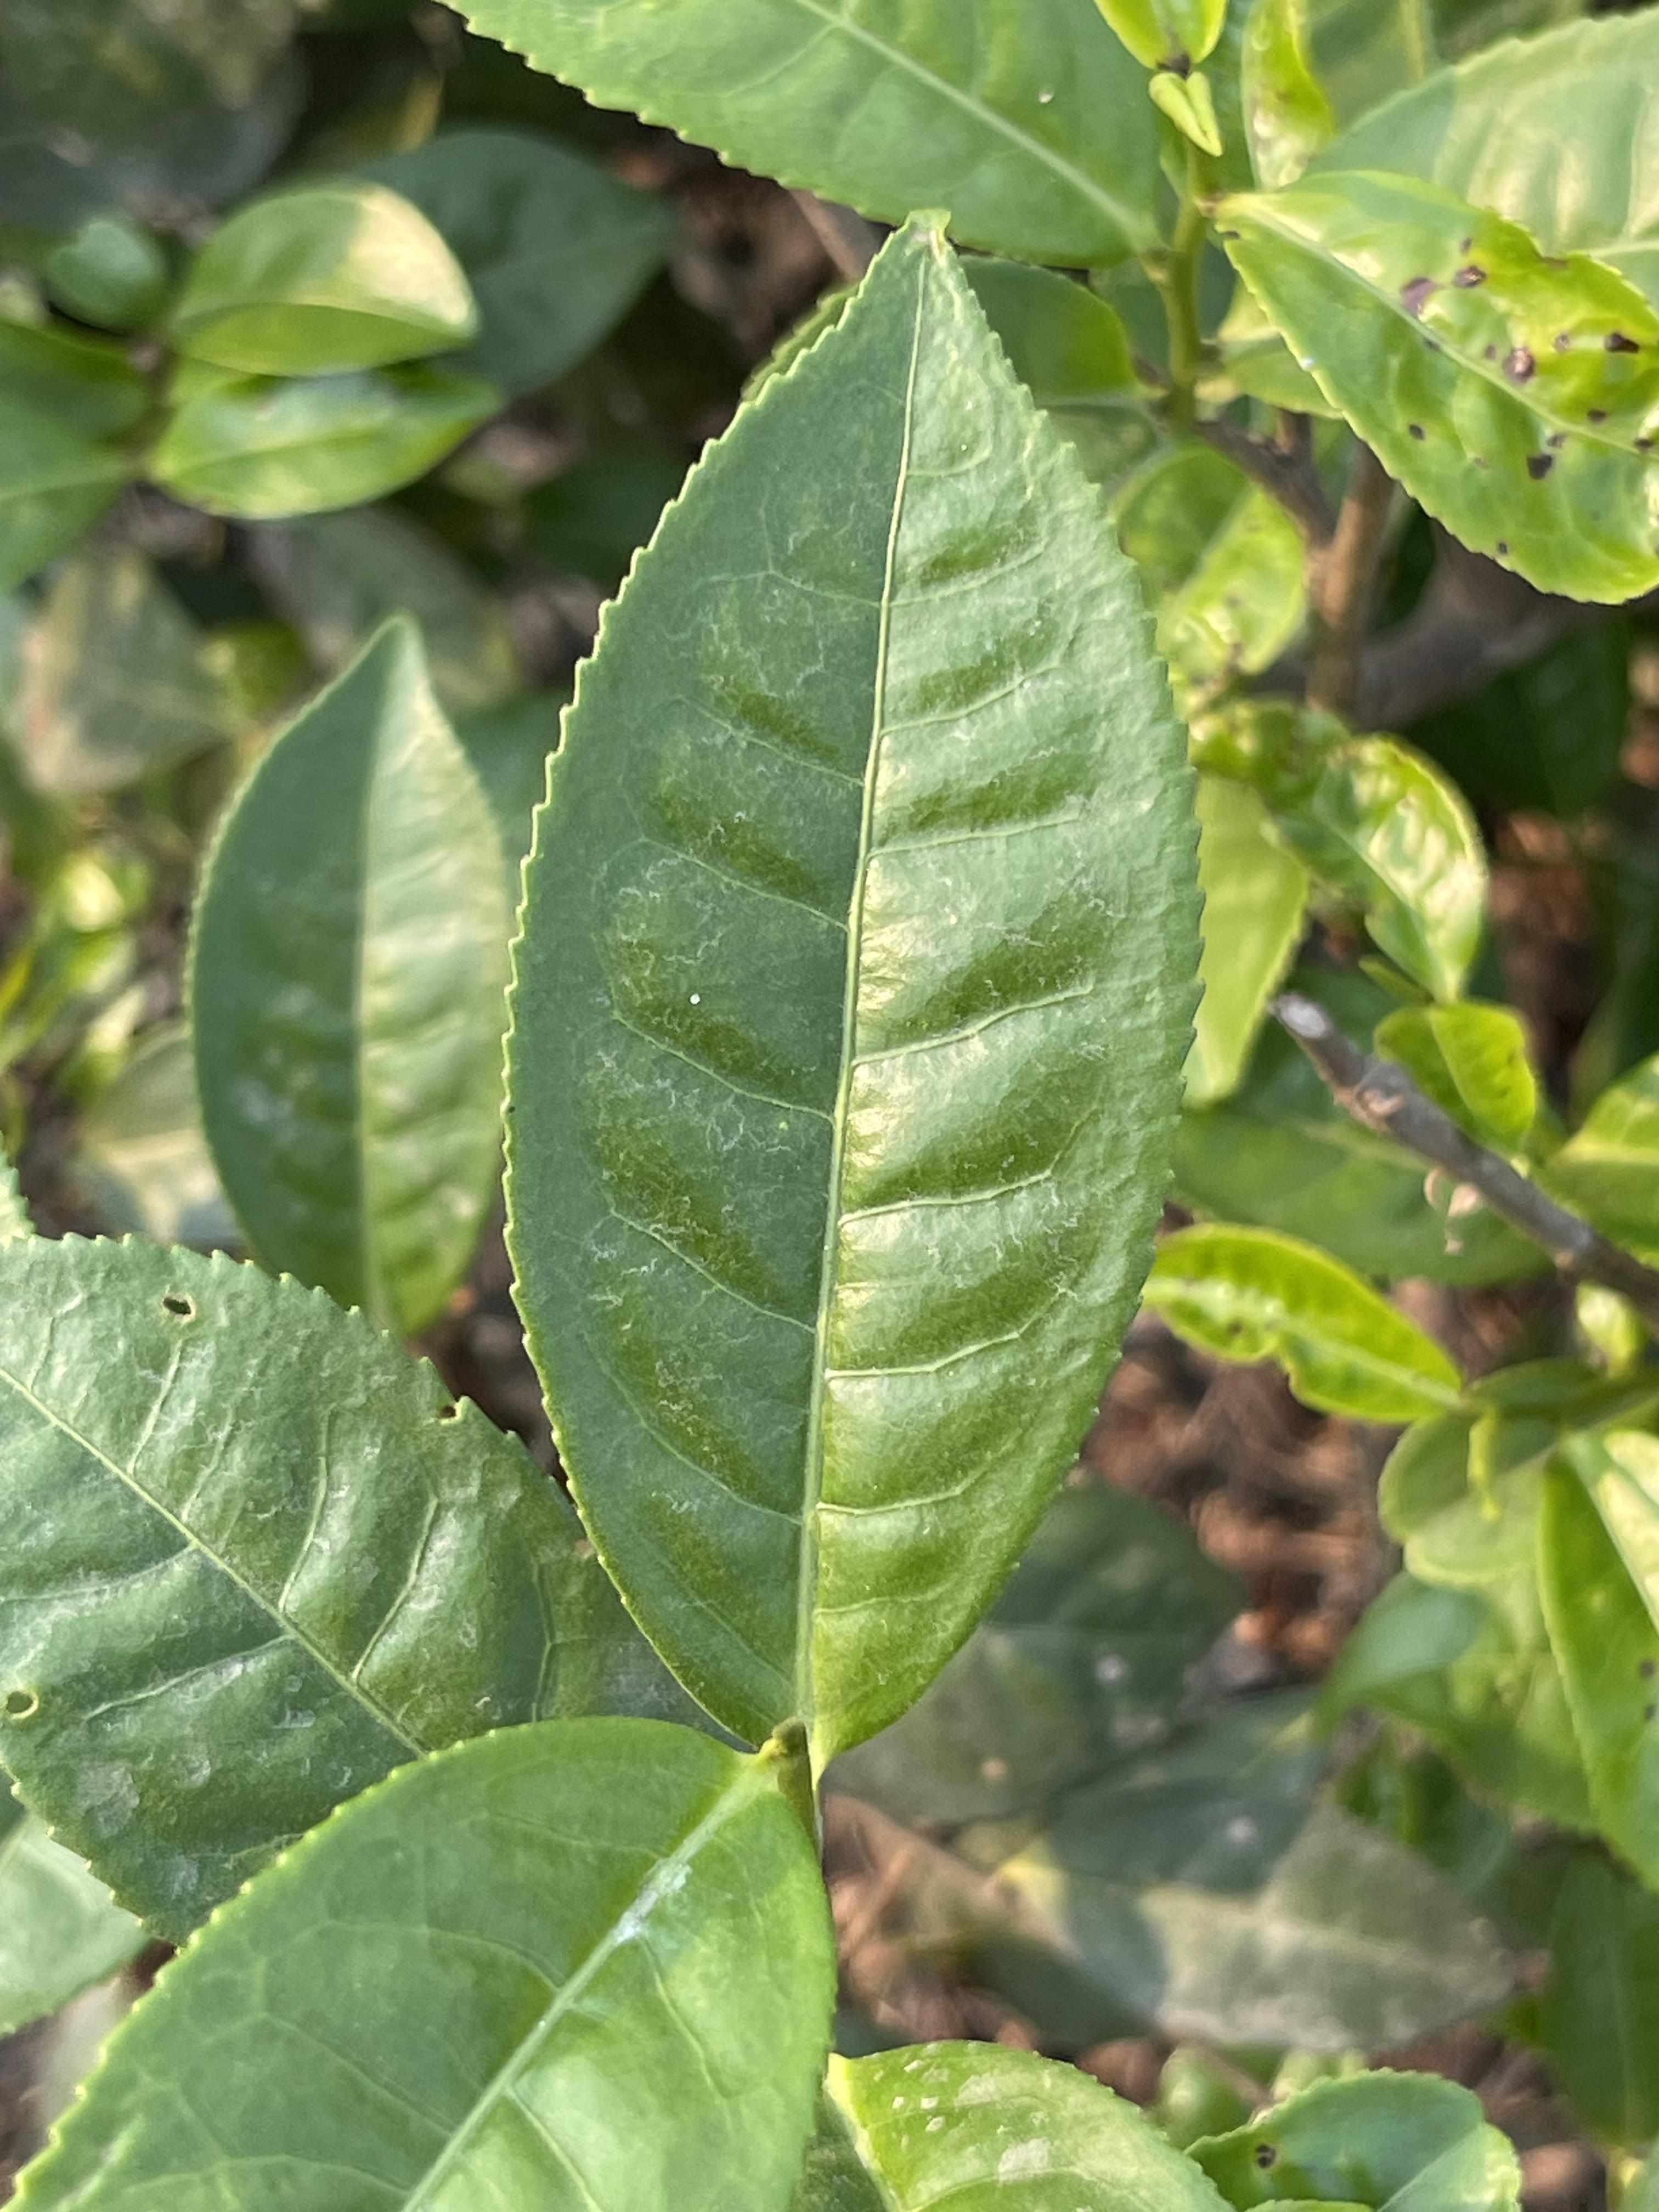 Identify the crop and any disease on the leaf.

tea, healthy leaf
